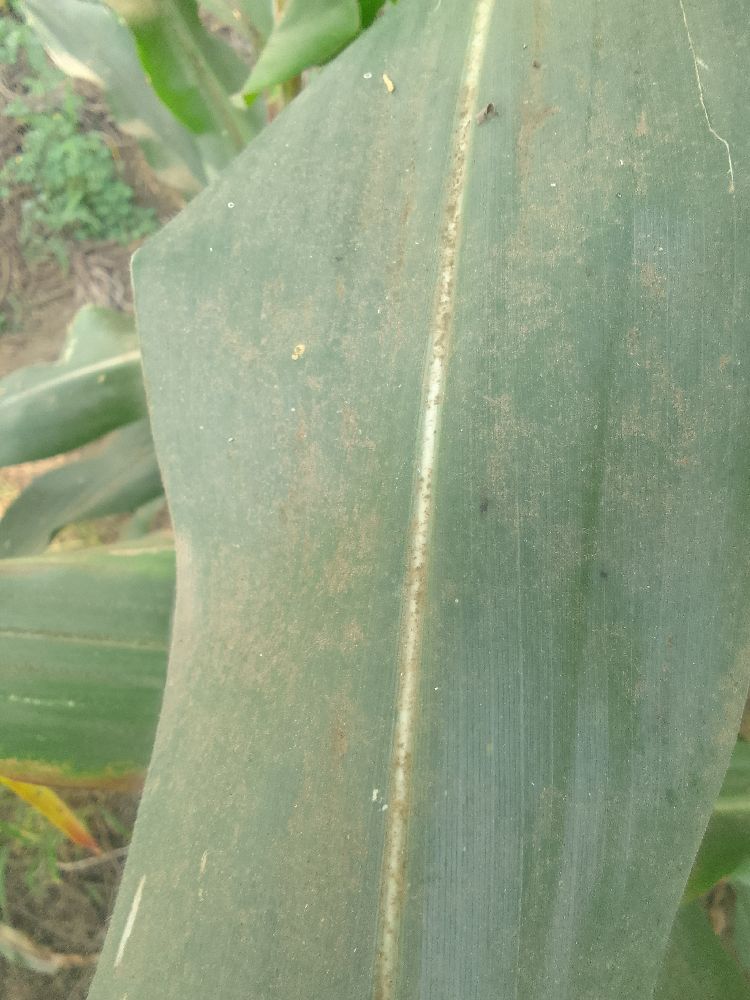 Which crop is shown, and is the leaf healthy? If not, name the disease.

maize, healthy
